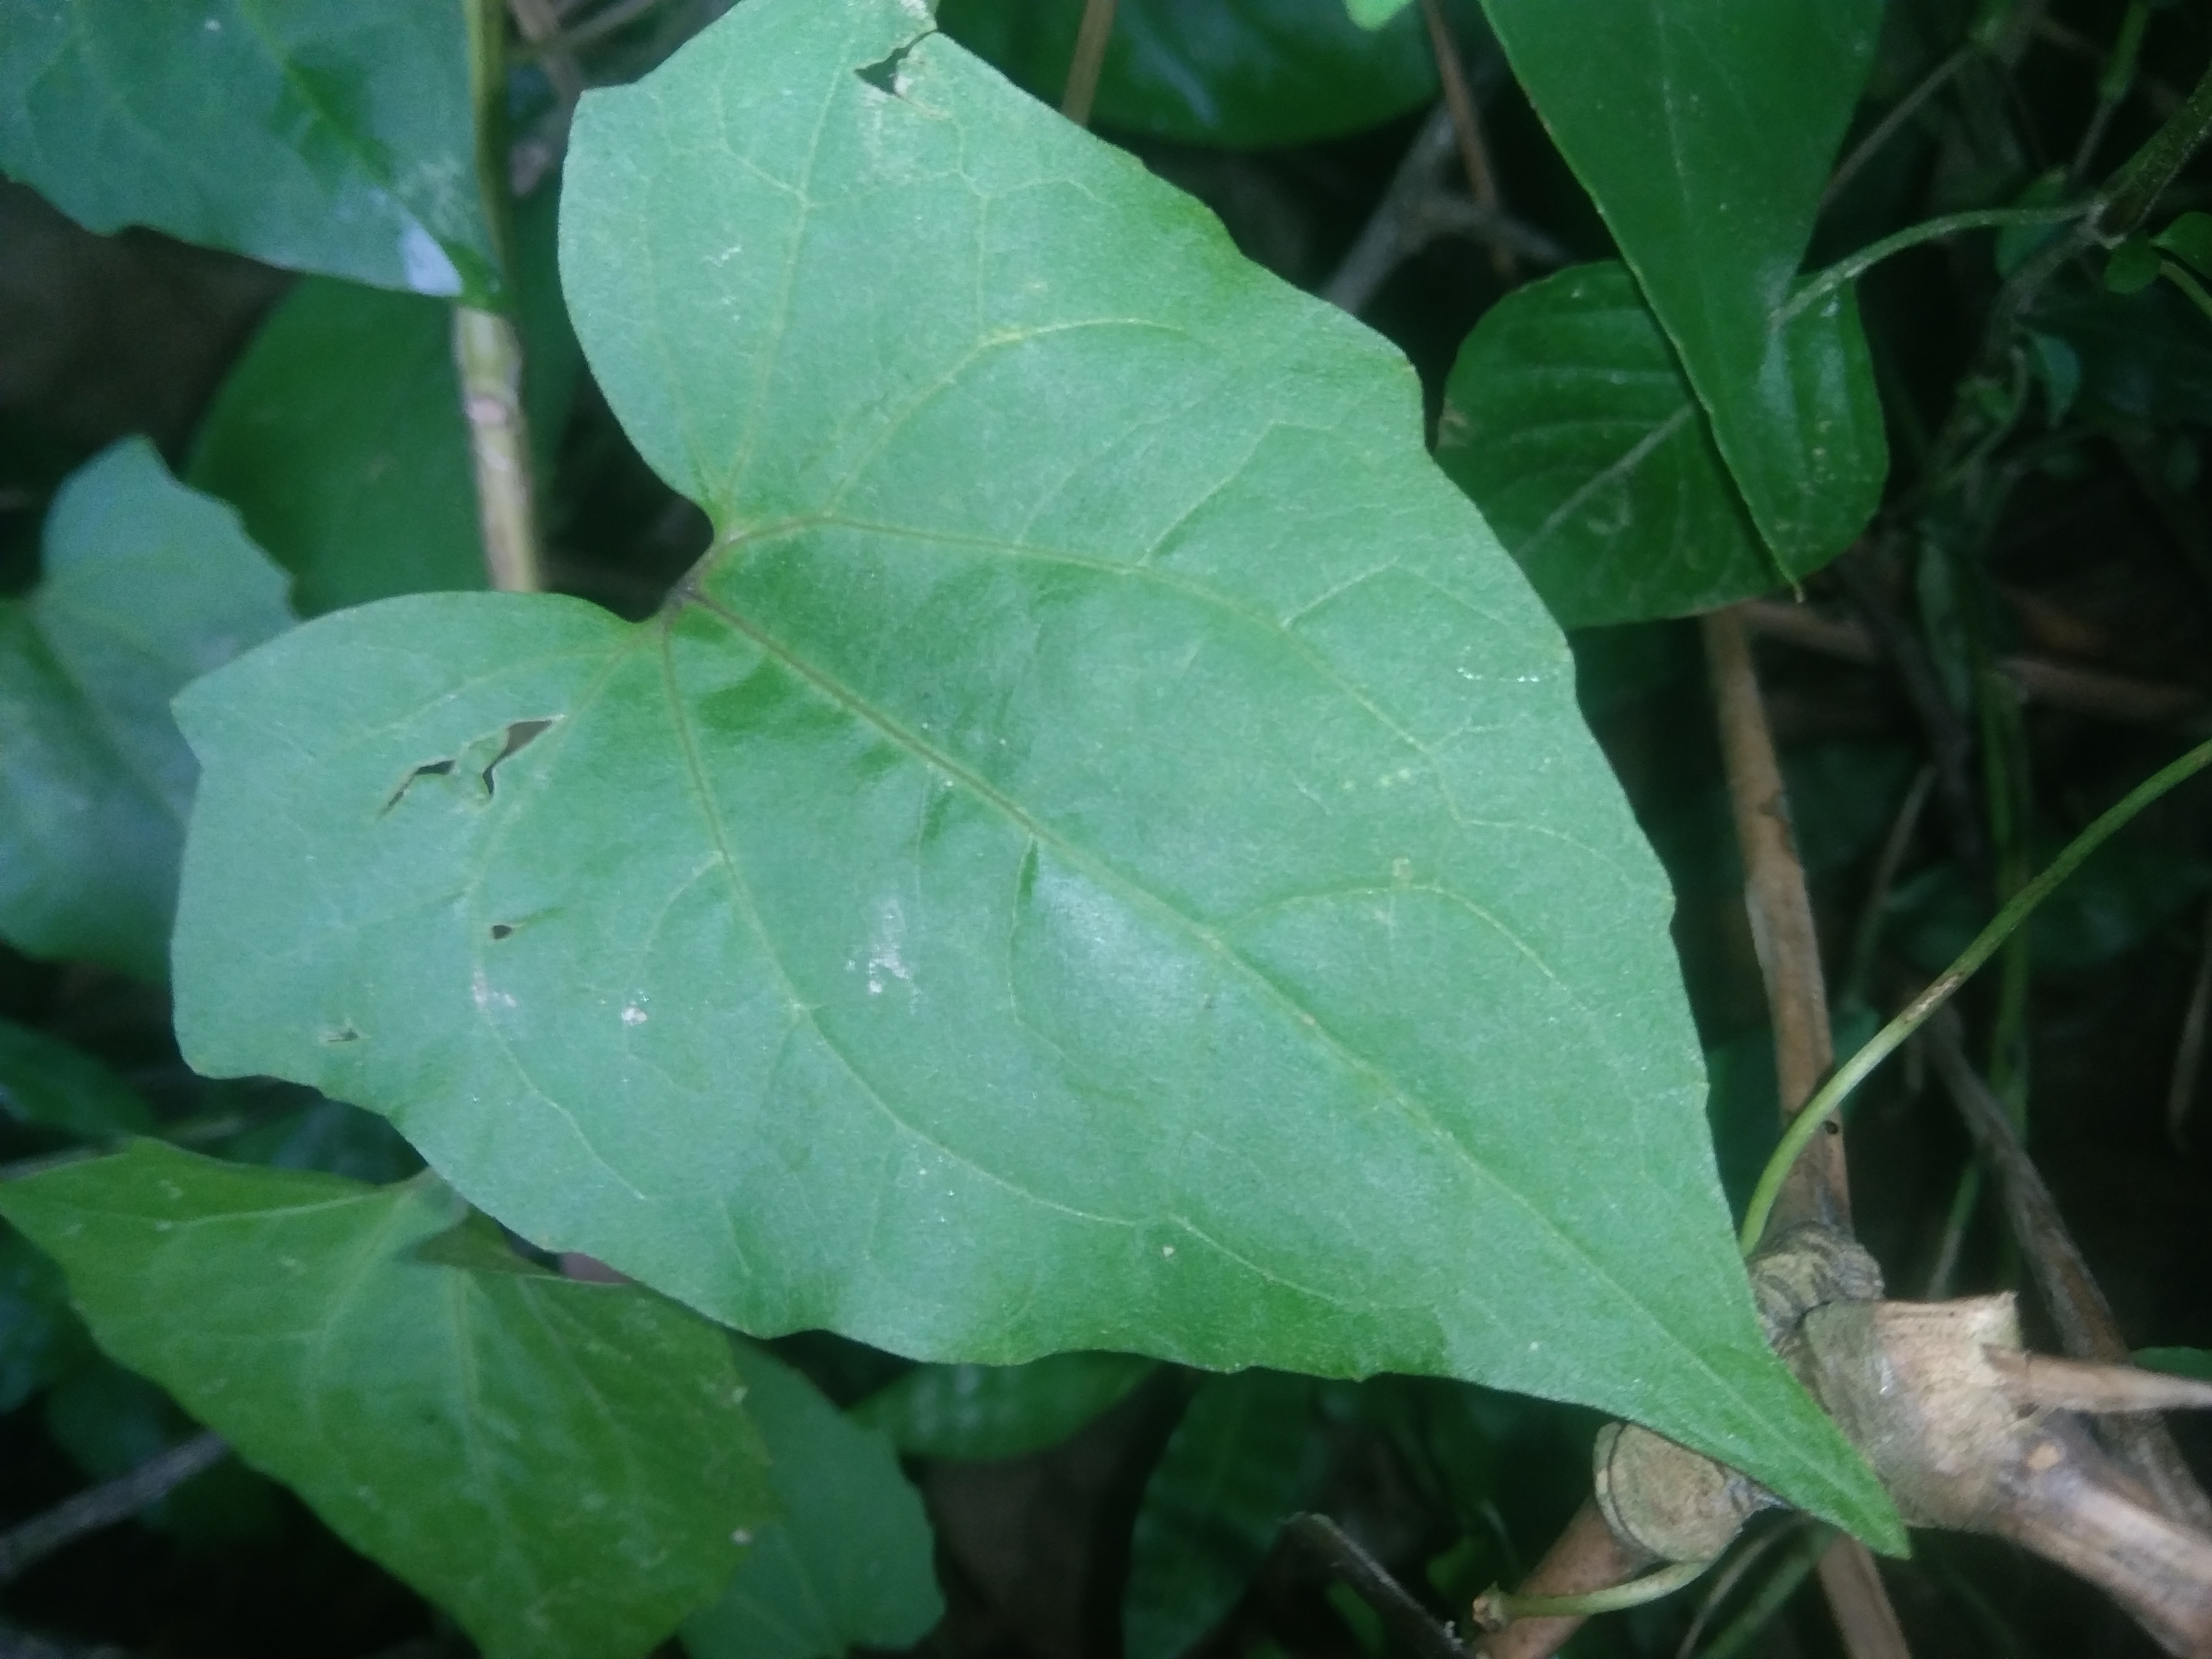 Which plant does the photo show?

bitter vine
